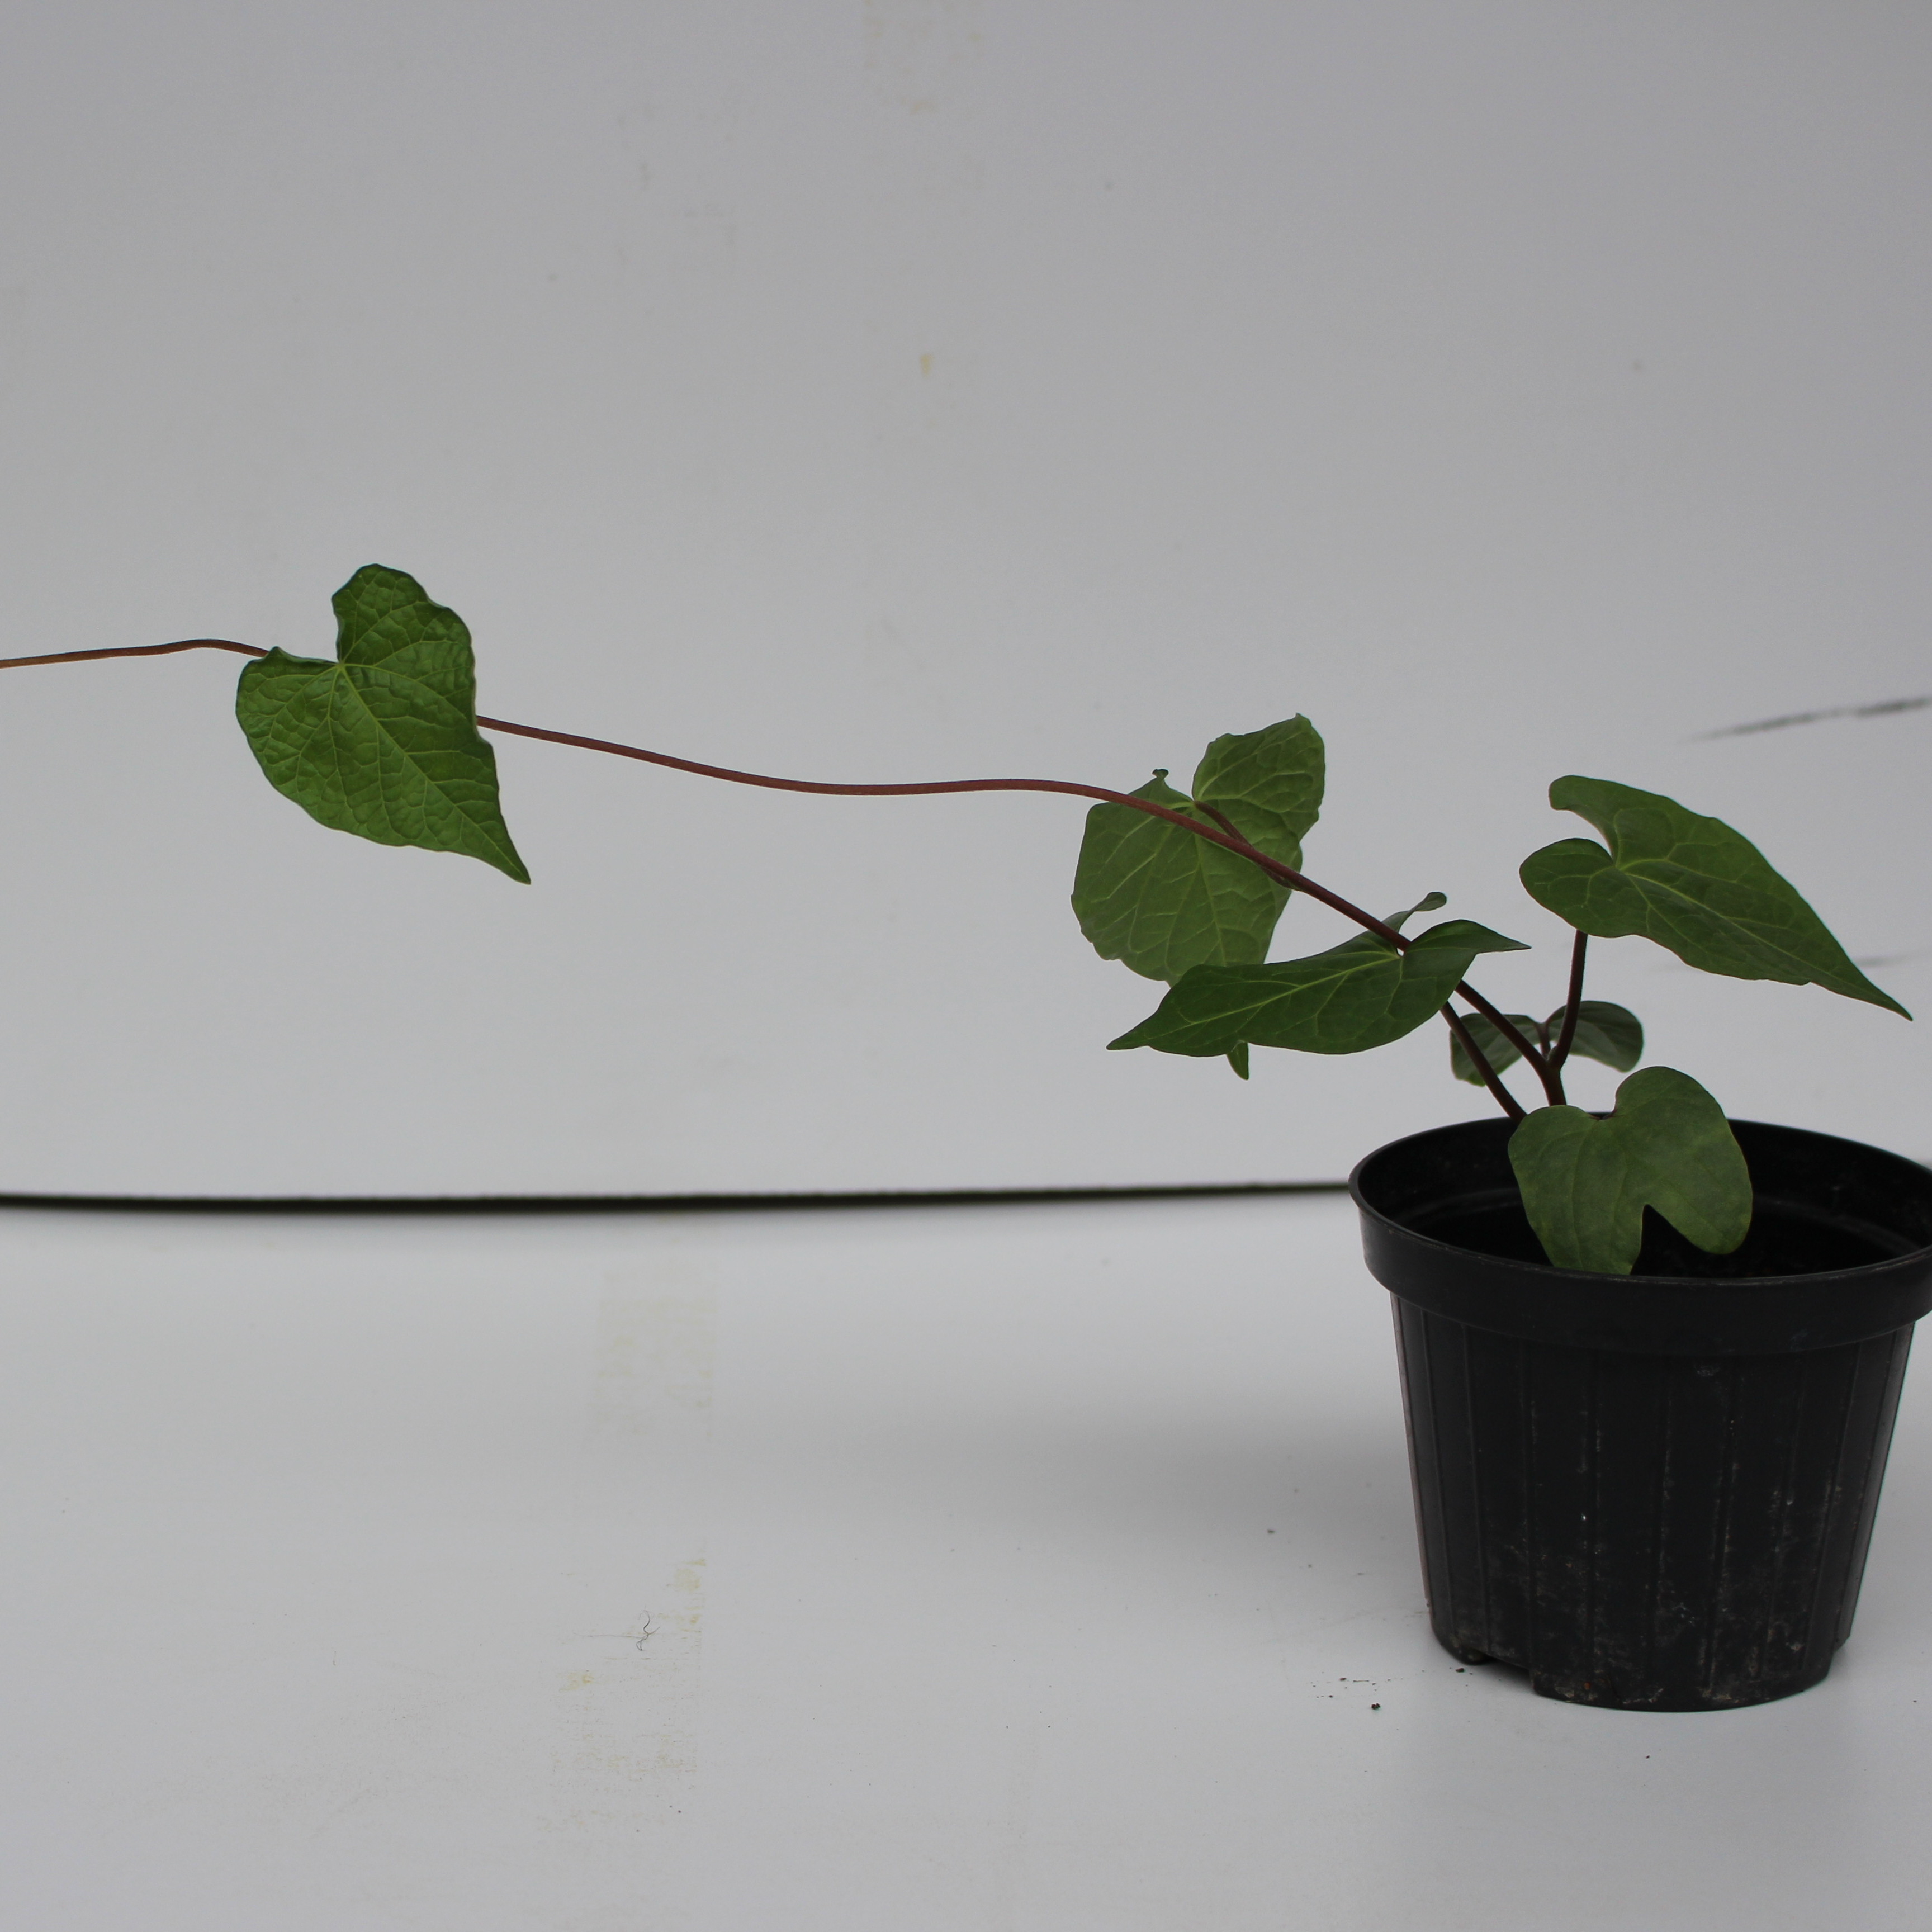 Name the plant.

Convolvulus arvensis
